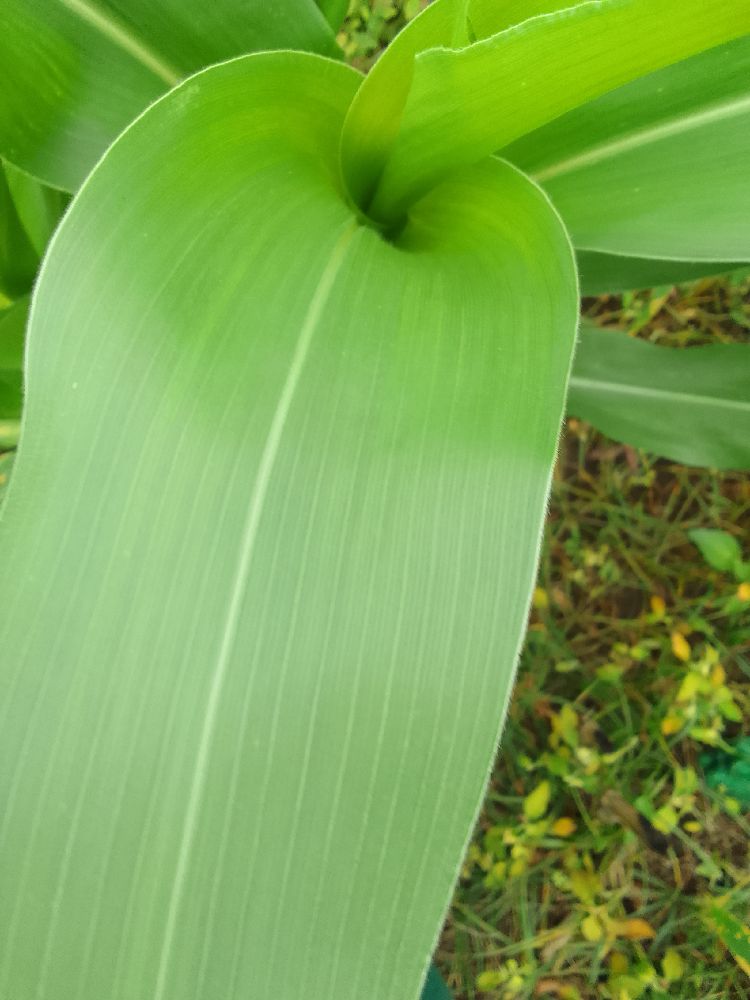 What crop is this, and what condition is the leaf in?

maize, healthy
